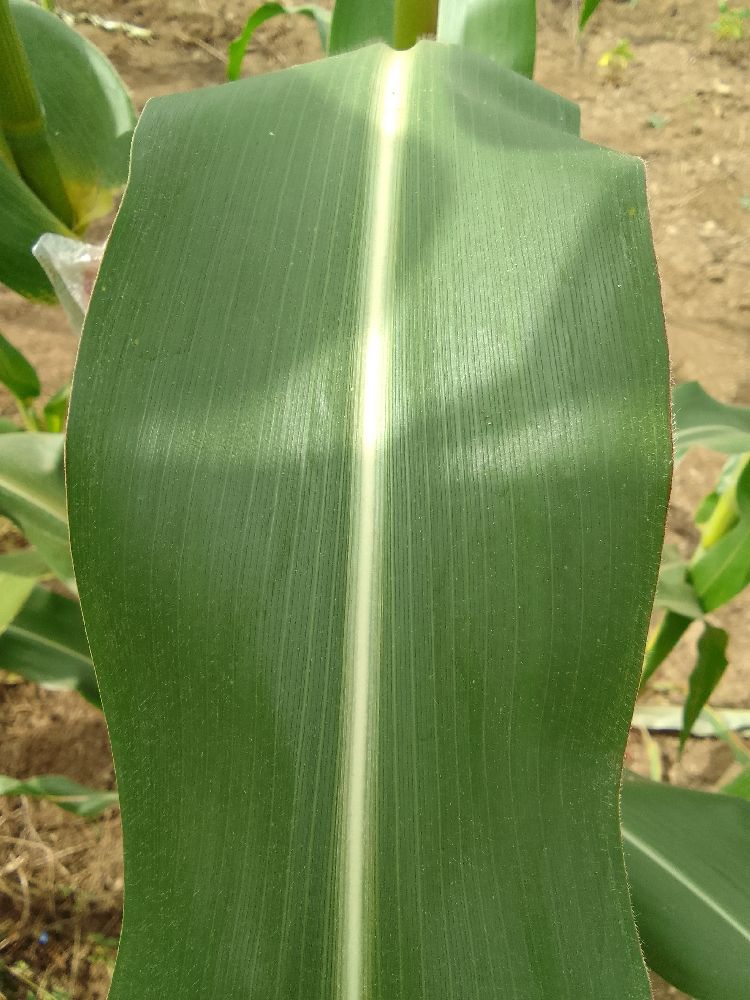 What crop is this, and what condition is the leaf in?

maize, healthy
